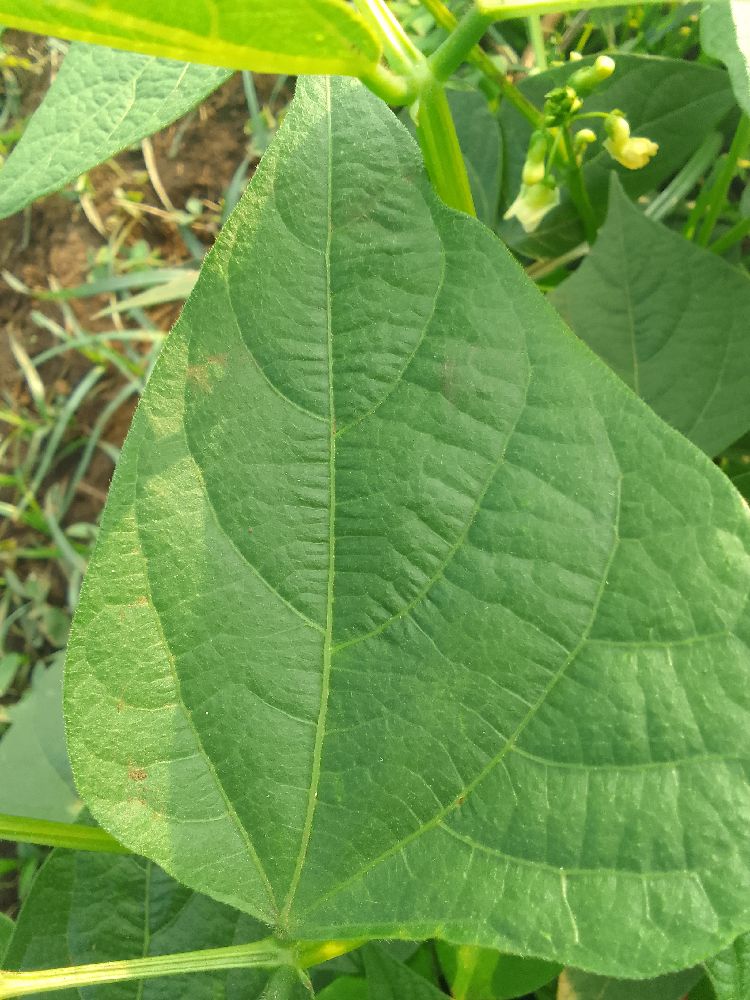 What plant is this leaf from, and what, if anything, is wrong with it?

common bean, healthy
